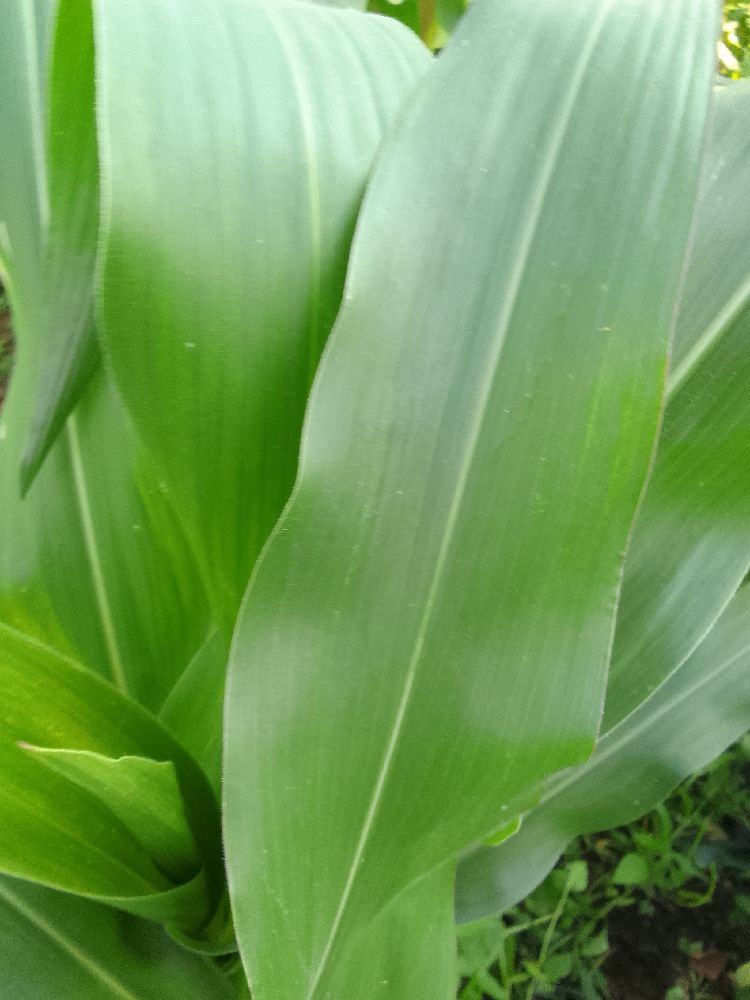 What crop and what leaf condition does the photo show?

maize, healthy
